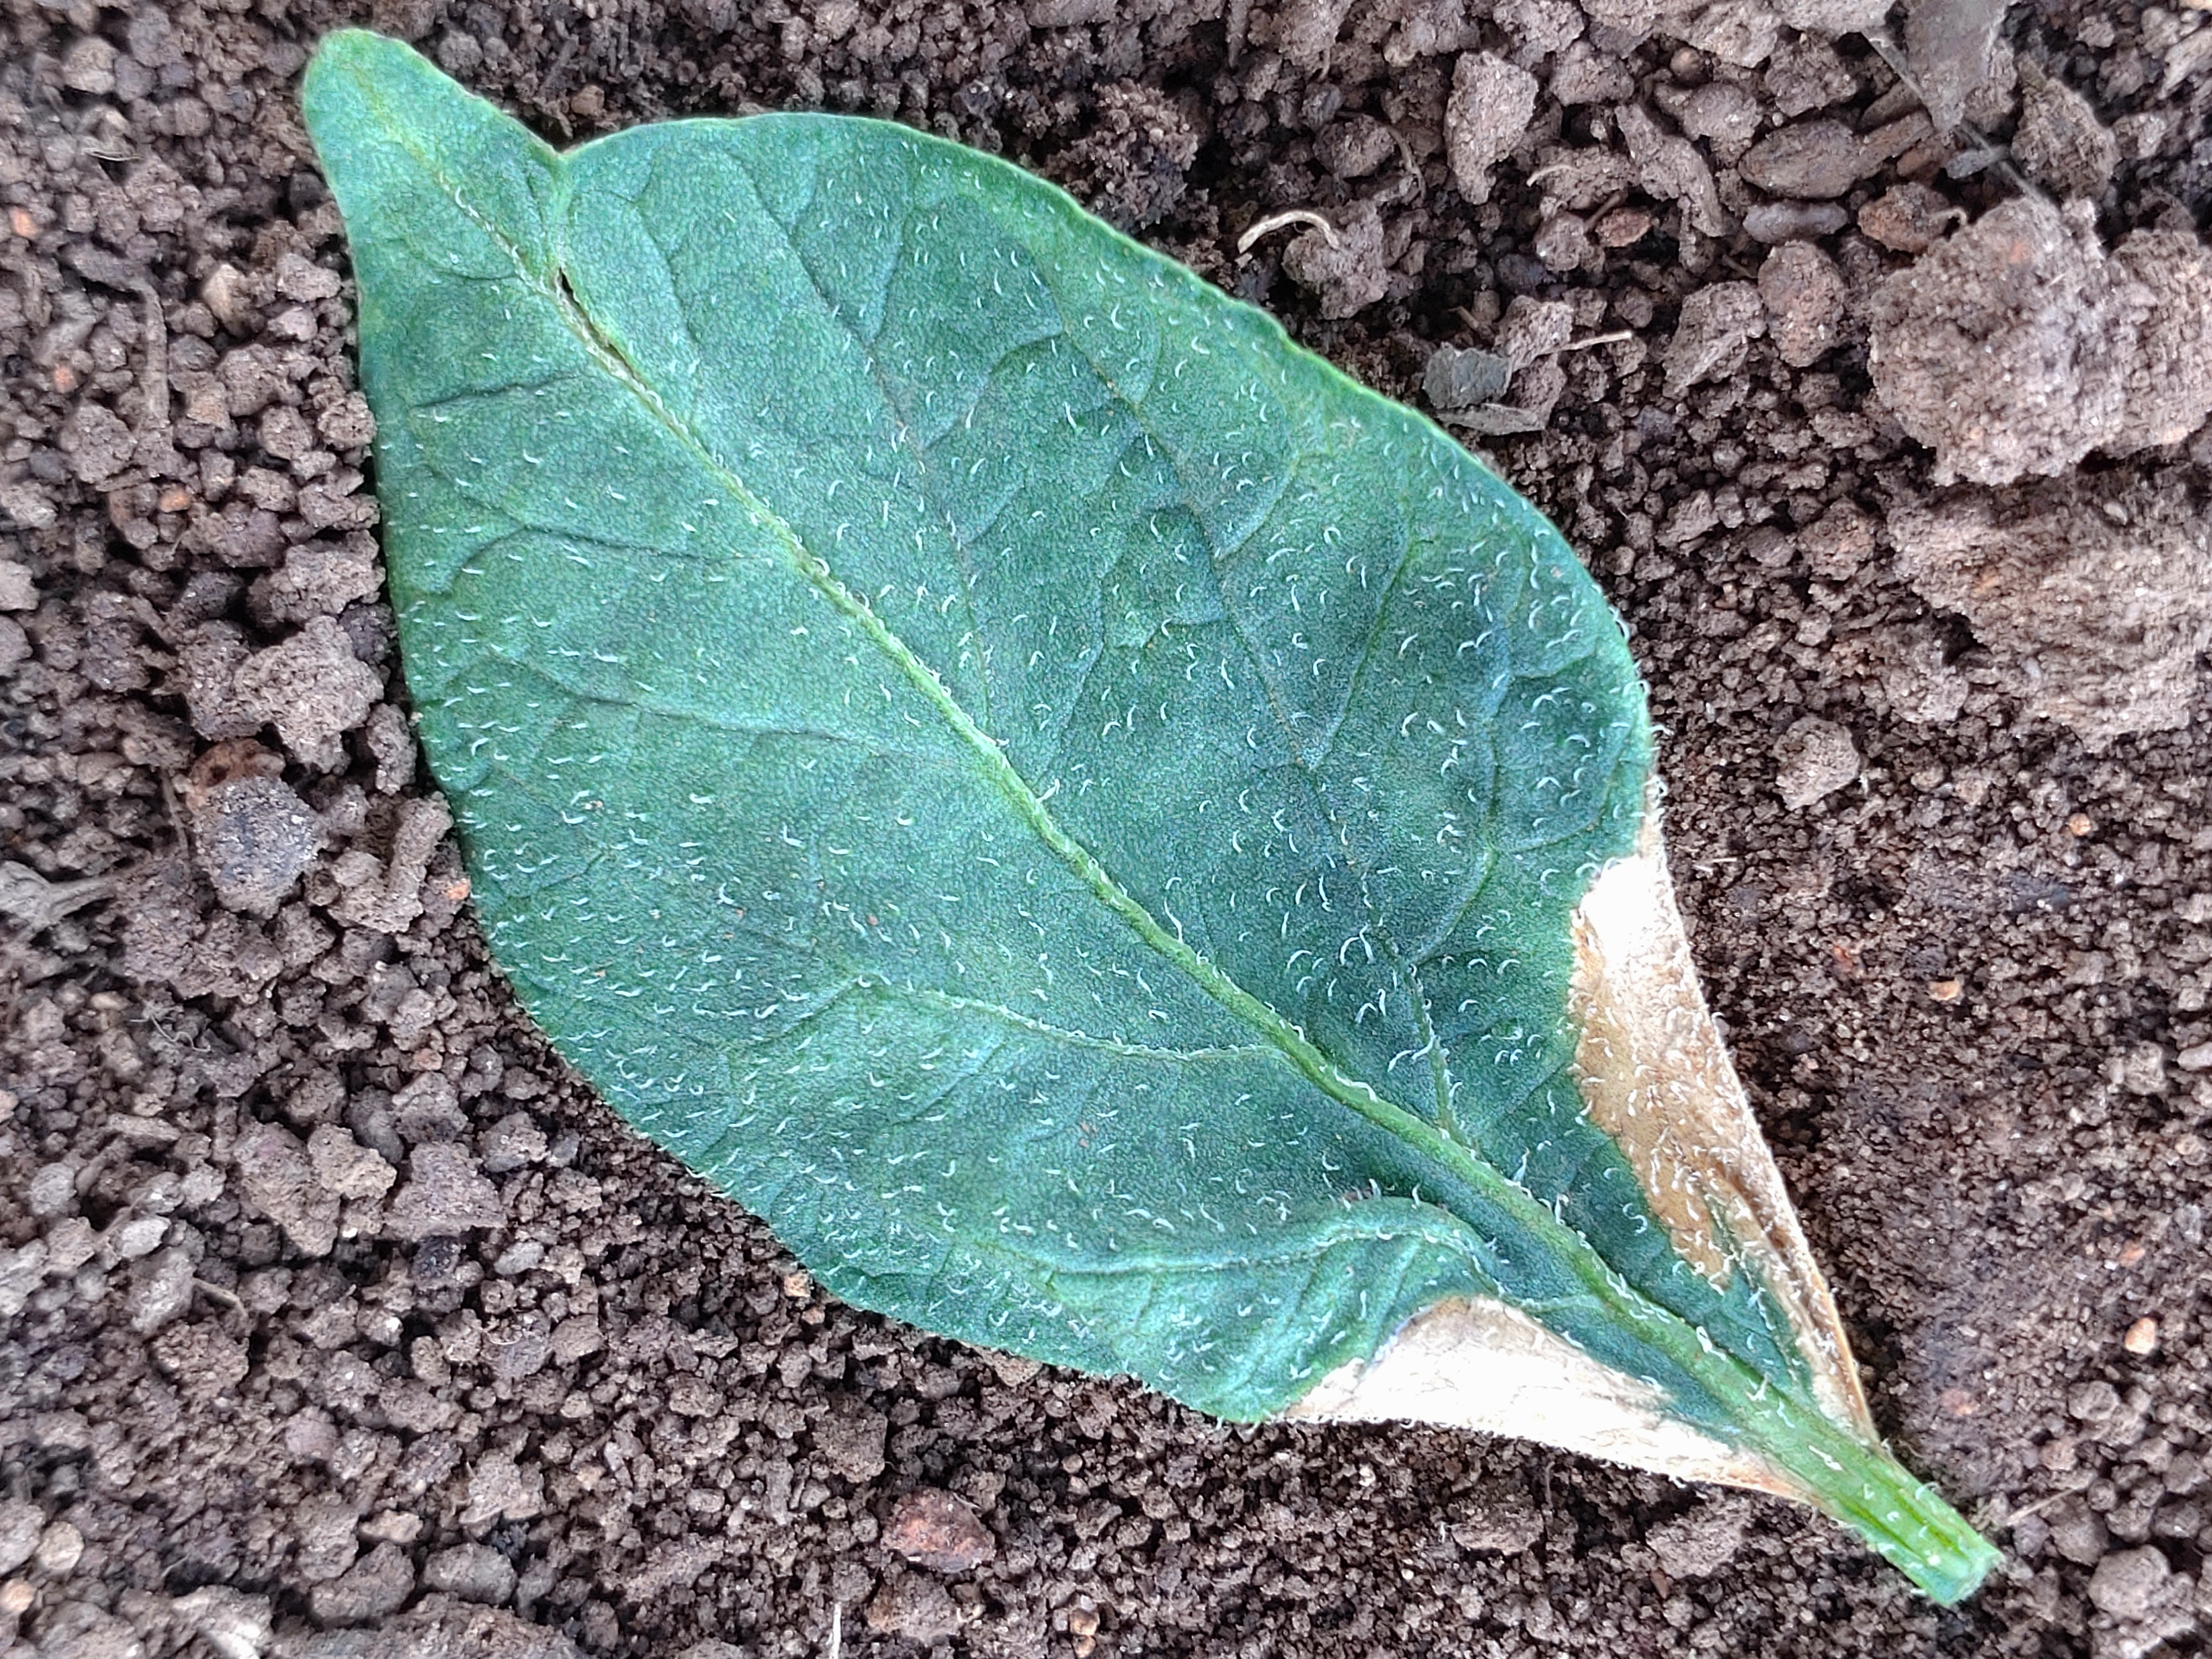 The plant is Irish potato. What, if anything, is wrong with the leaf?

early blight
